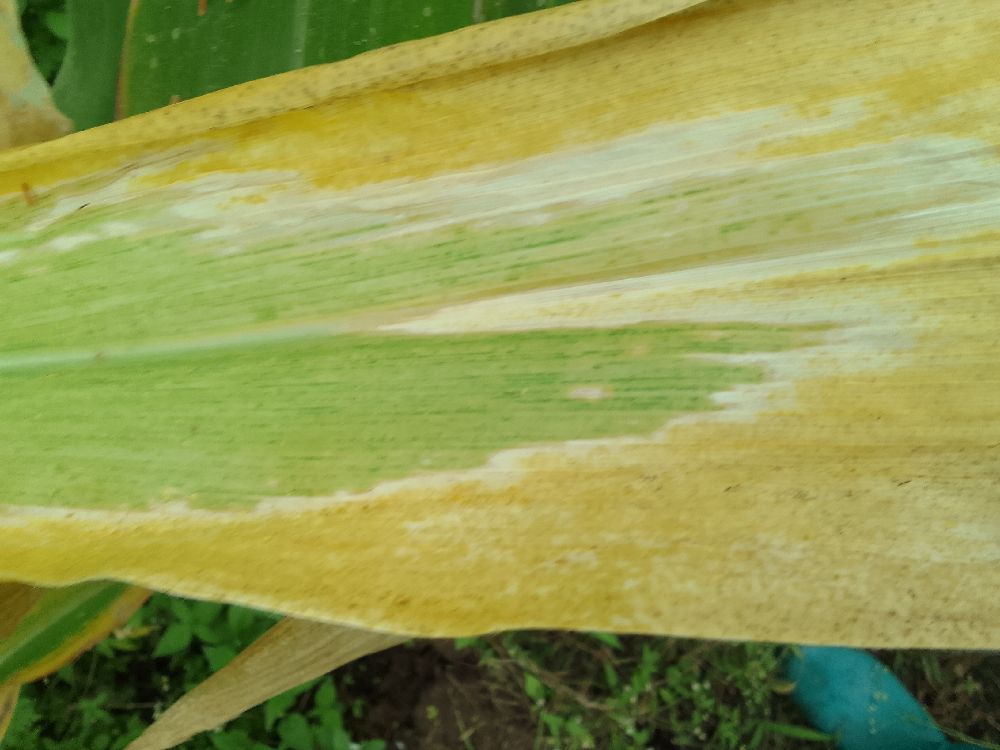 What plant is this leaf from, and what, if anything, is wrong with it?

maize, maize lethal necrosis
